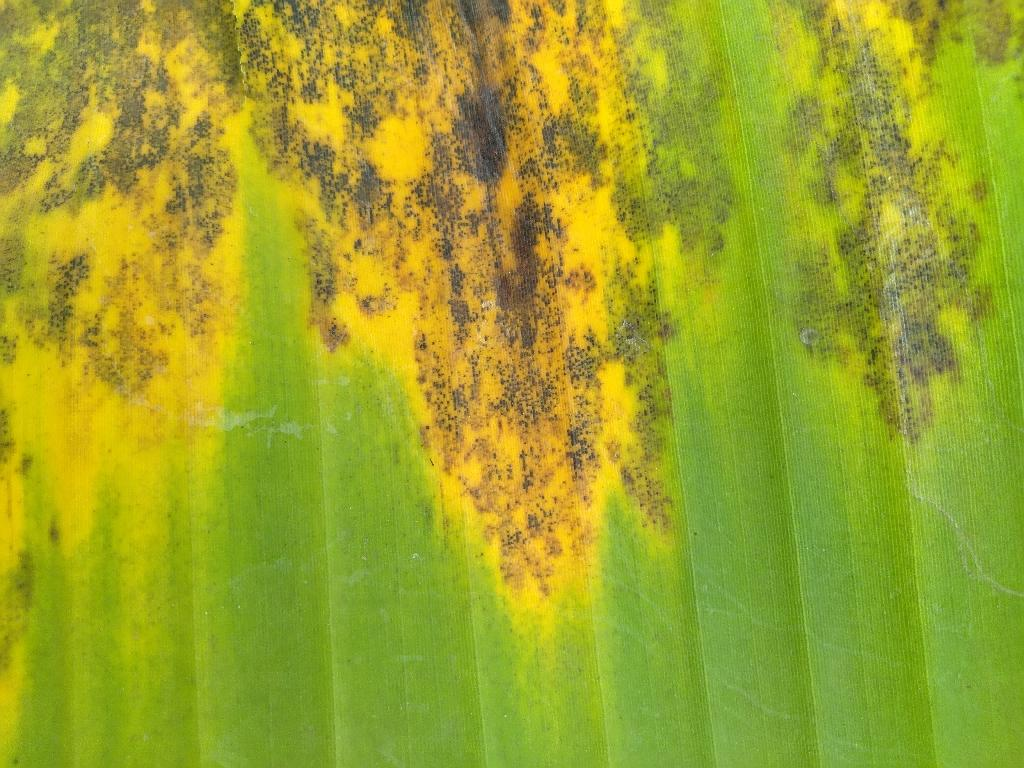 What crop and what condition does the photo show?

banana, black sigatoka
